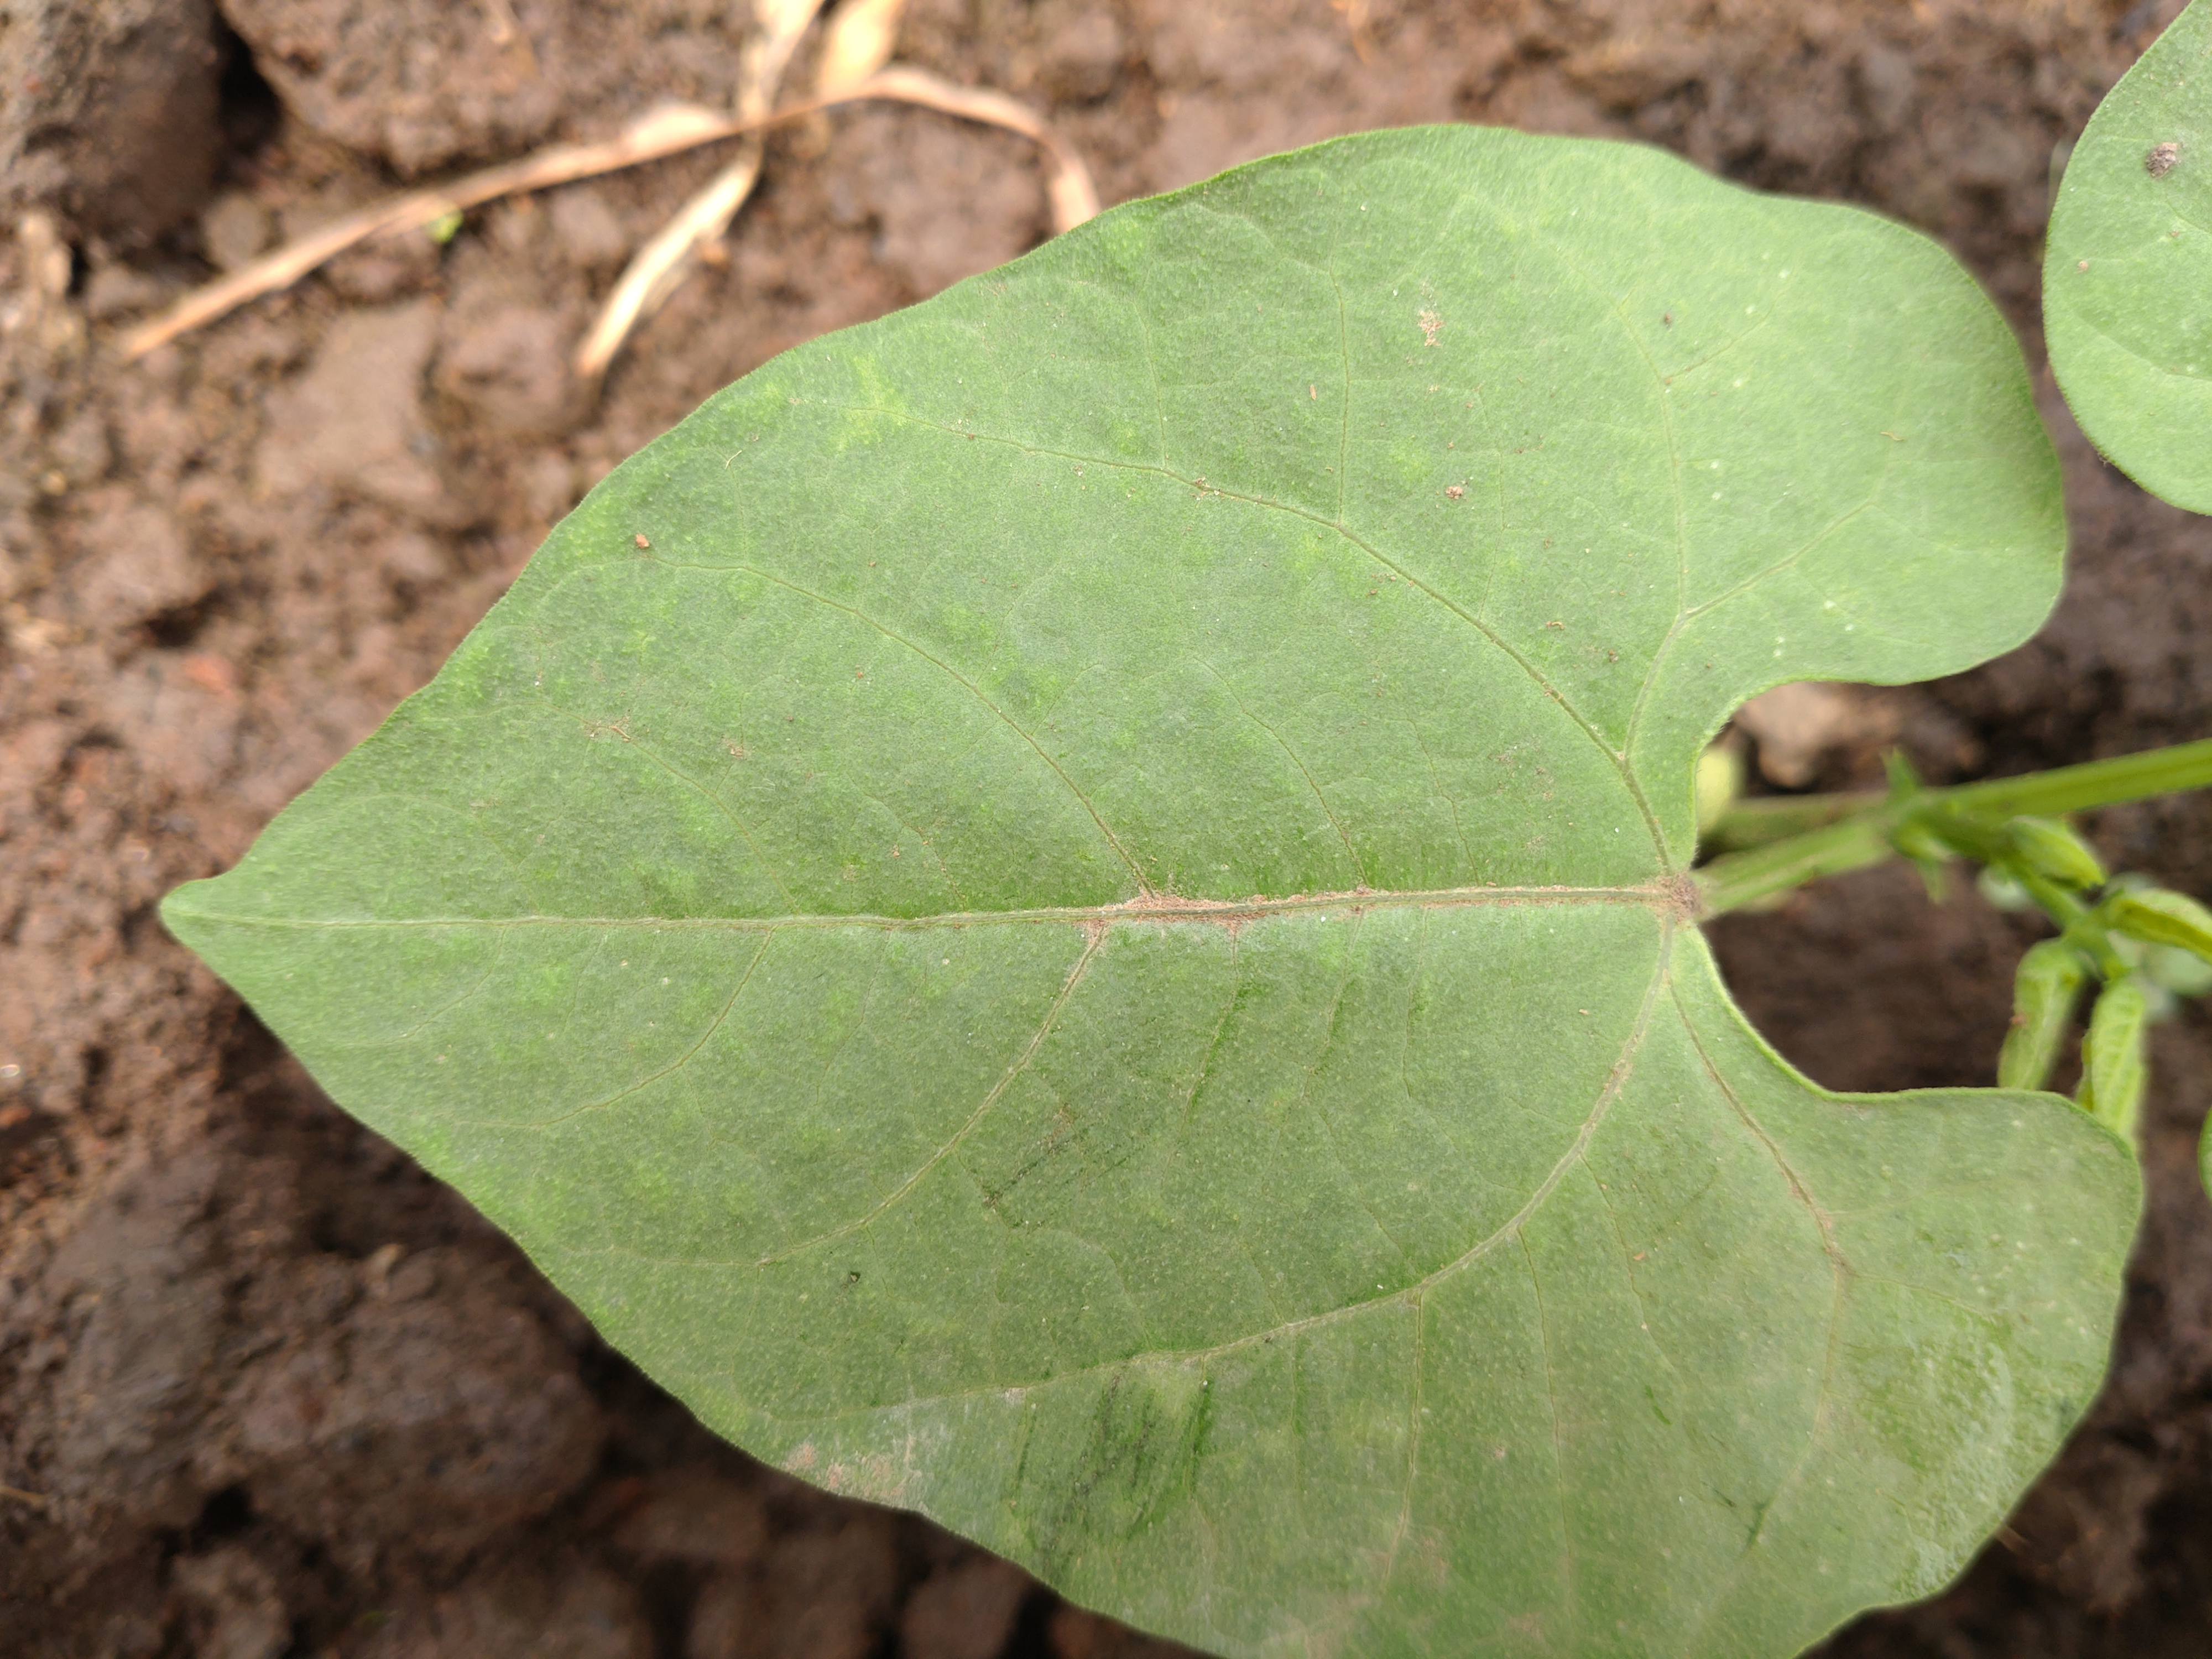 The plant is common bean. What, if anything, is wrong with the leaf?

healthy
